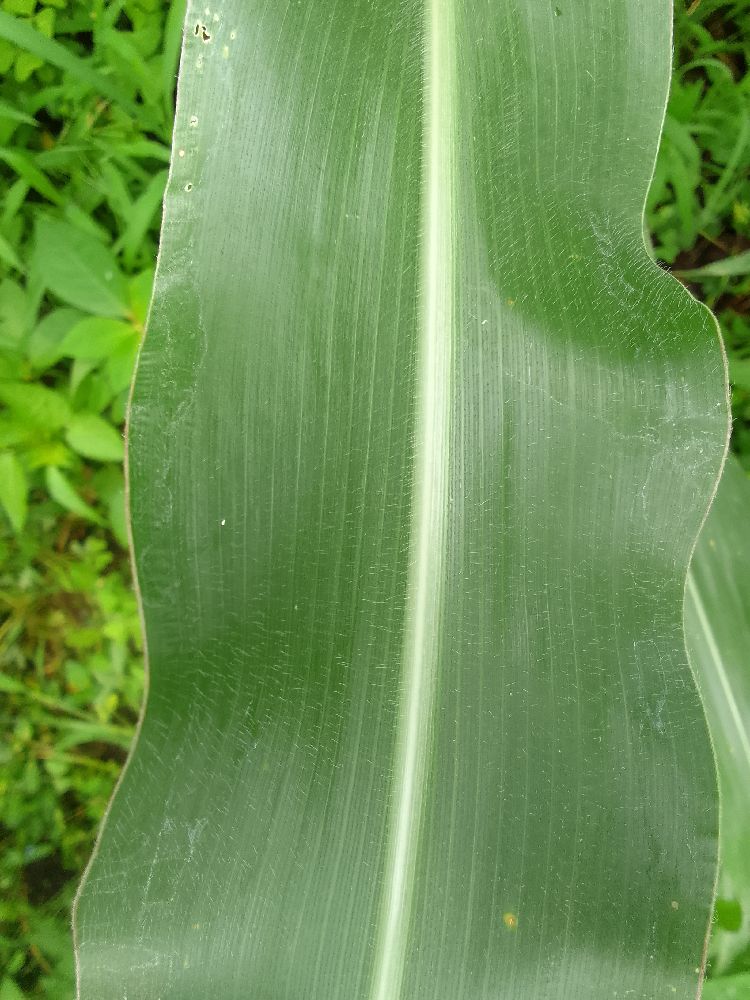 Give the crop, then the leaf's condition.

maize, healthy
